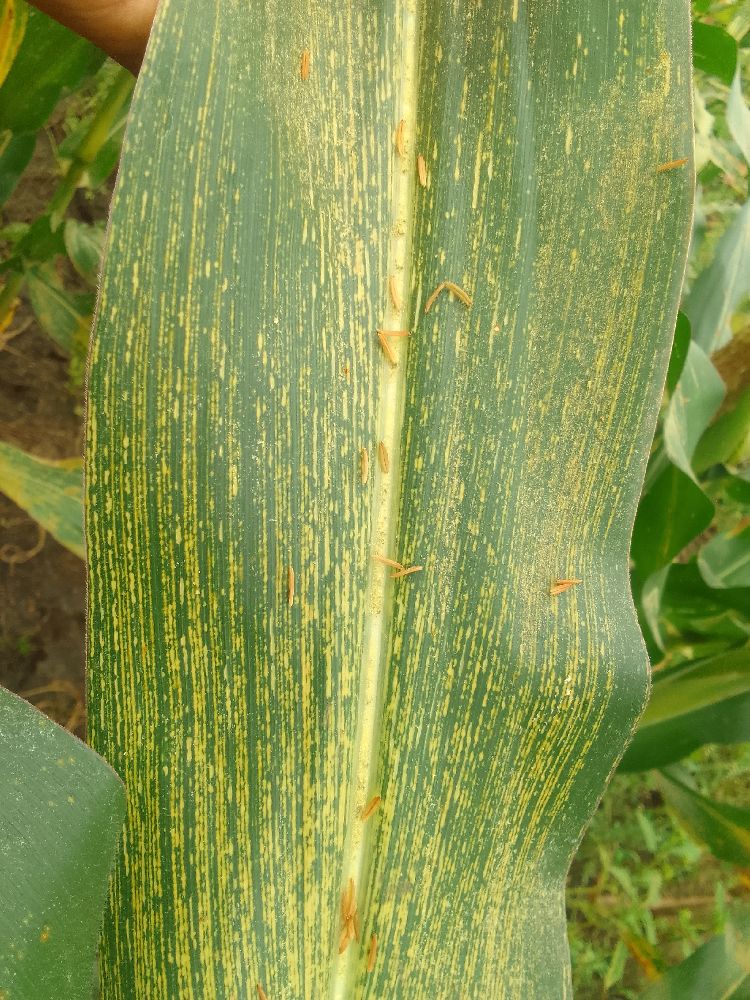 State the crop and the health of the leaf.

maize, maize streak virus
